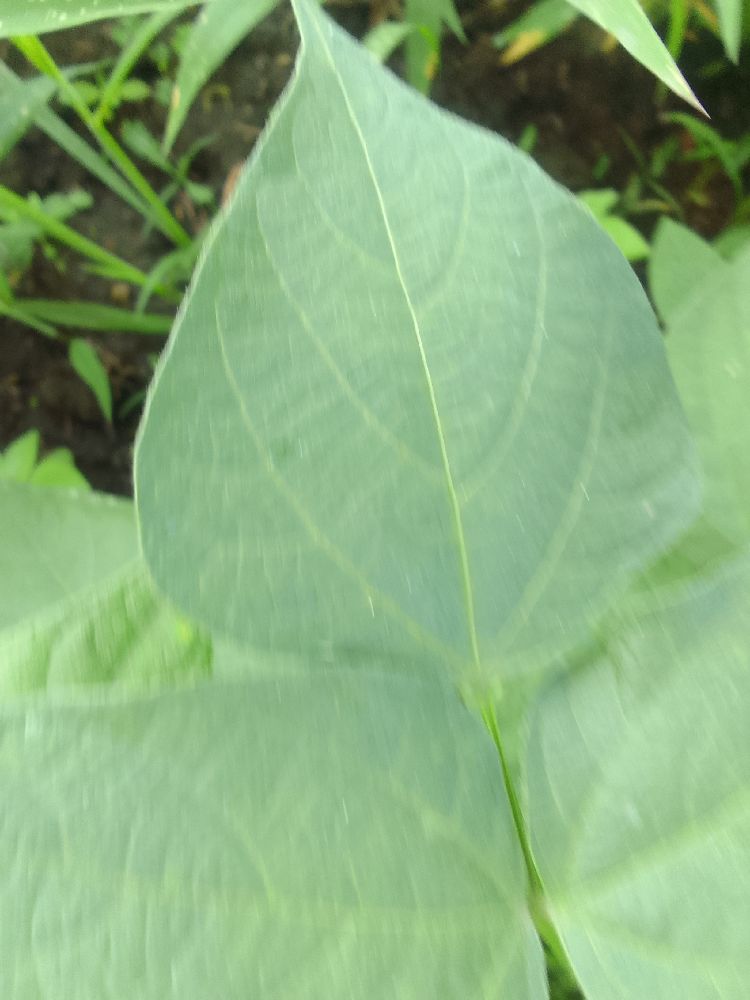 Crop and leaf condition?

common bean, healthy
